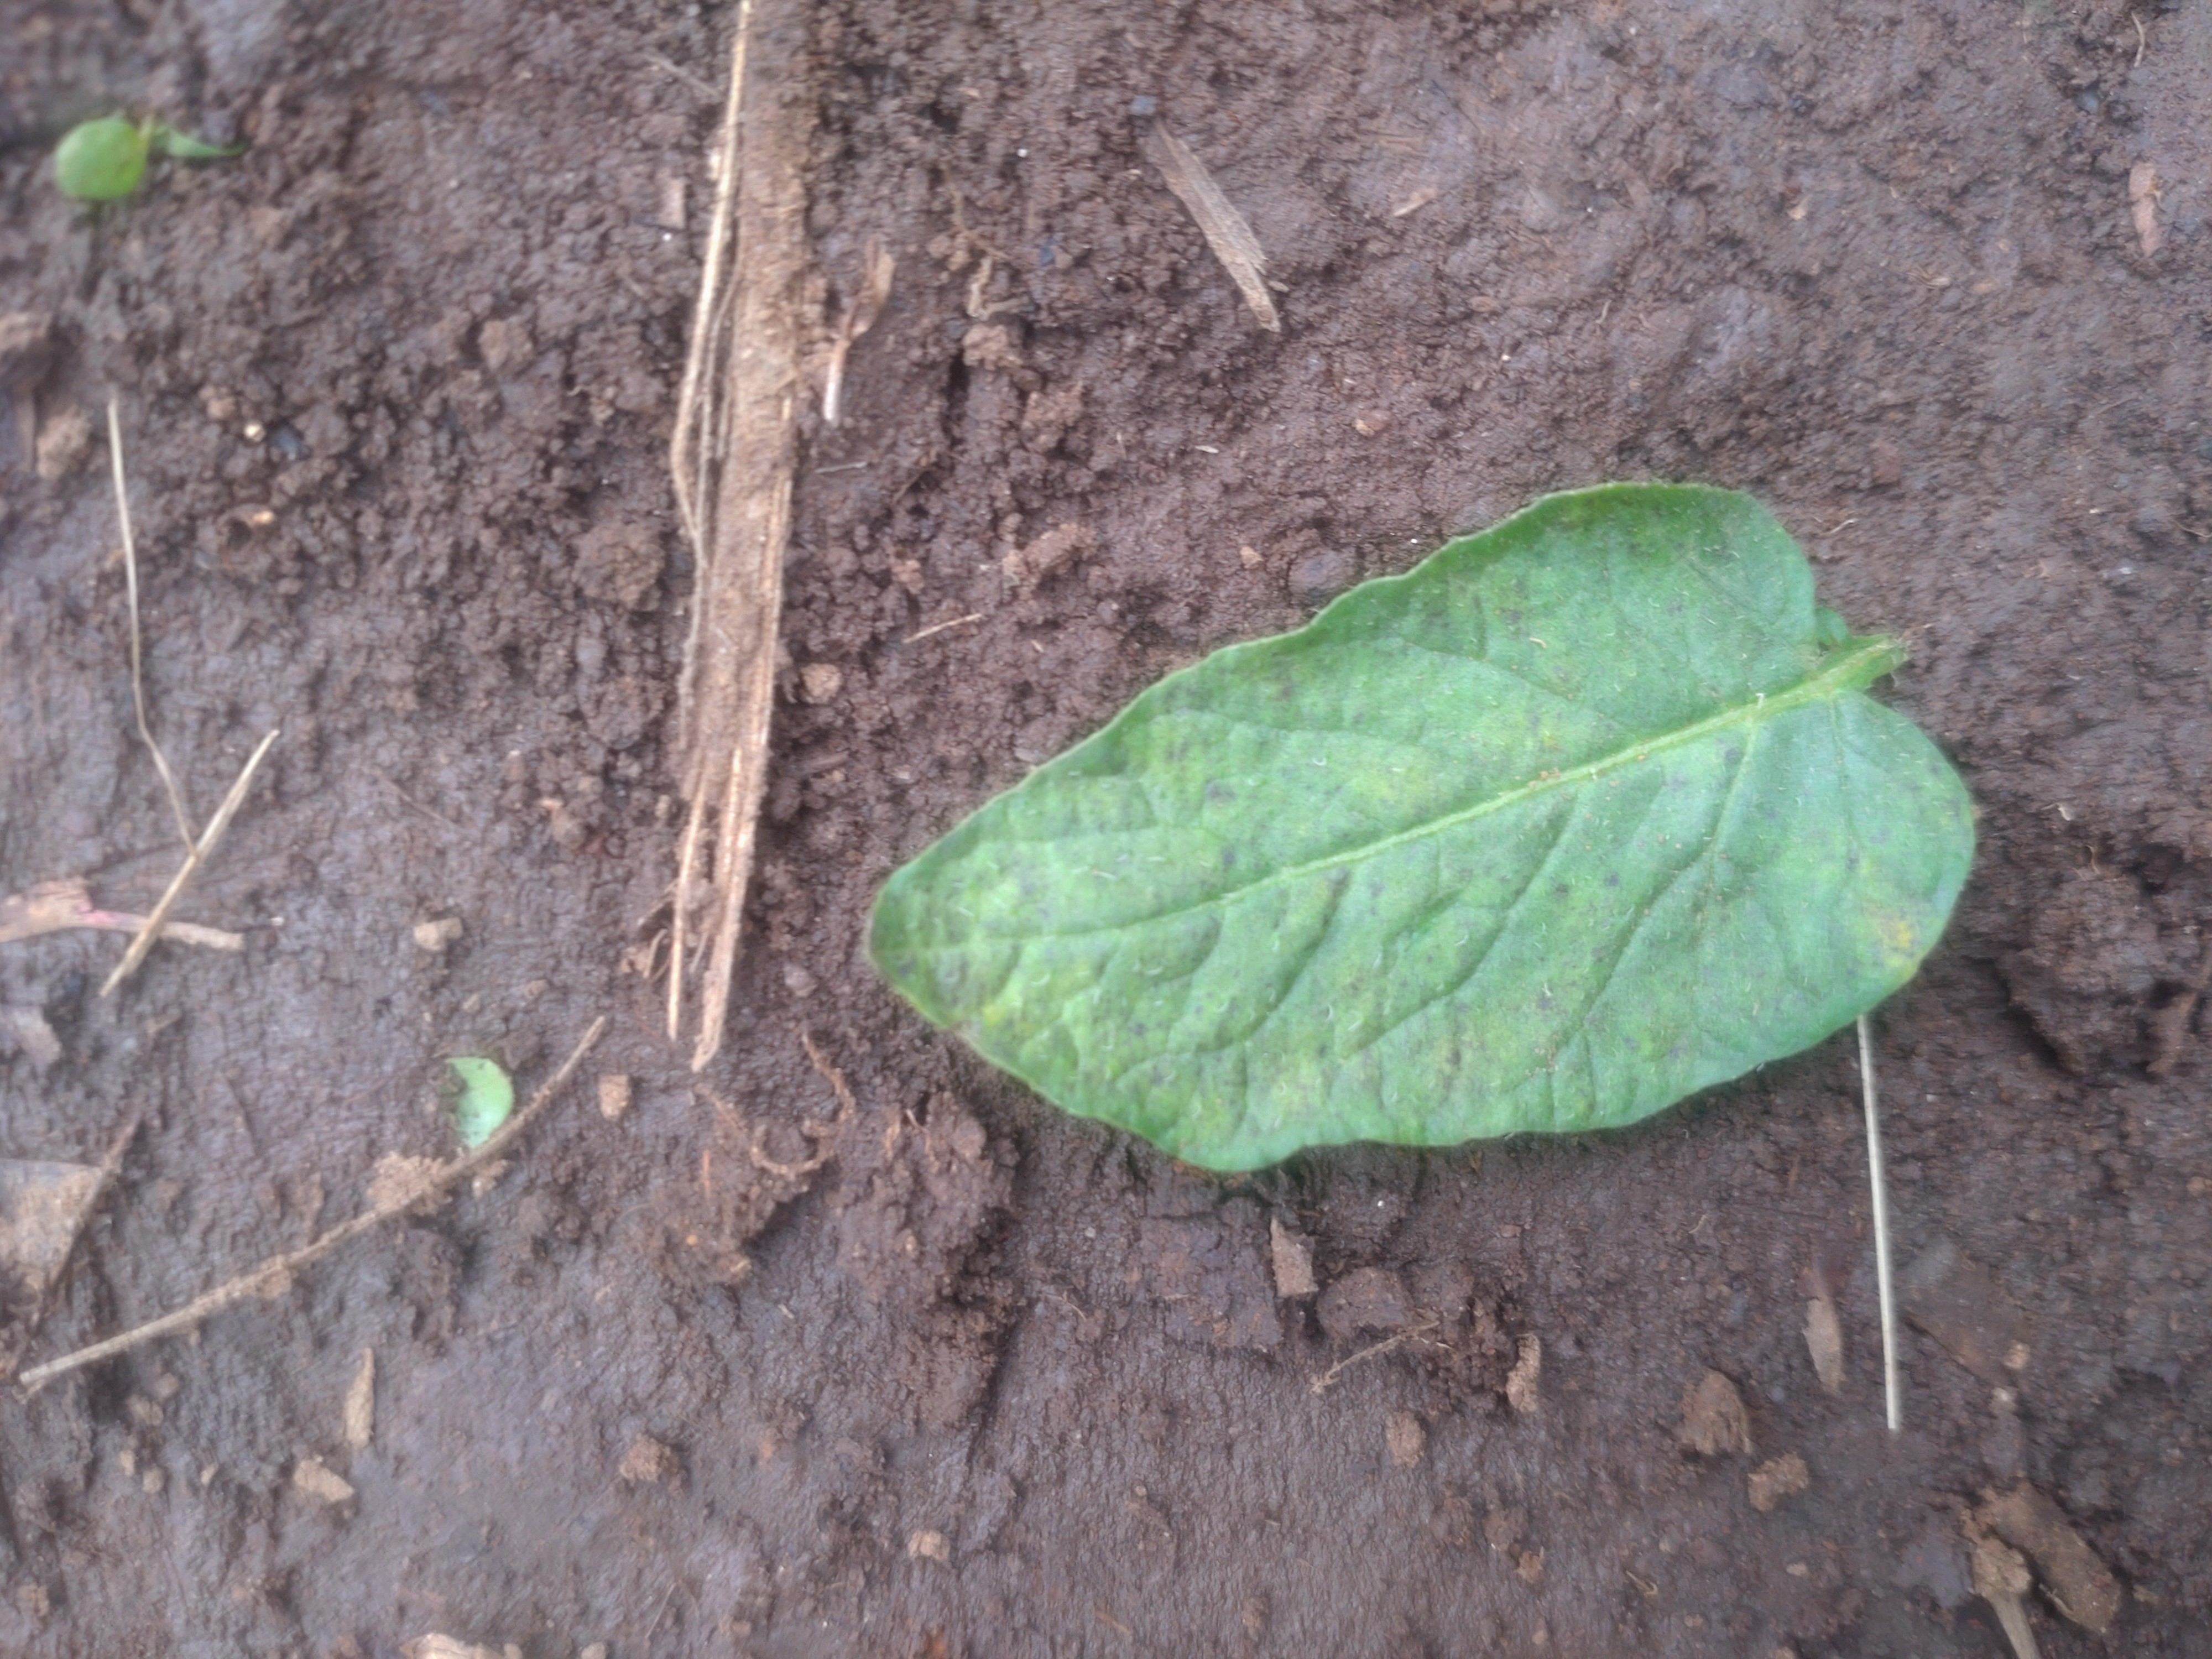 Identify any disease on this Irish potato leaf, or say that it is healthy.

late blight
